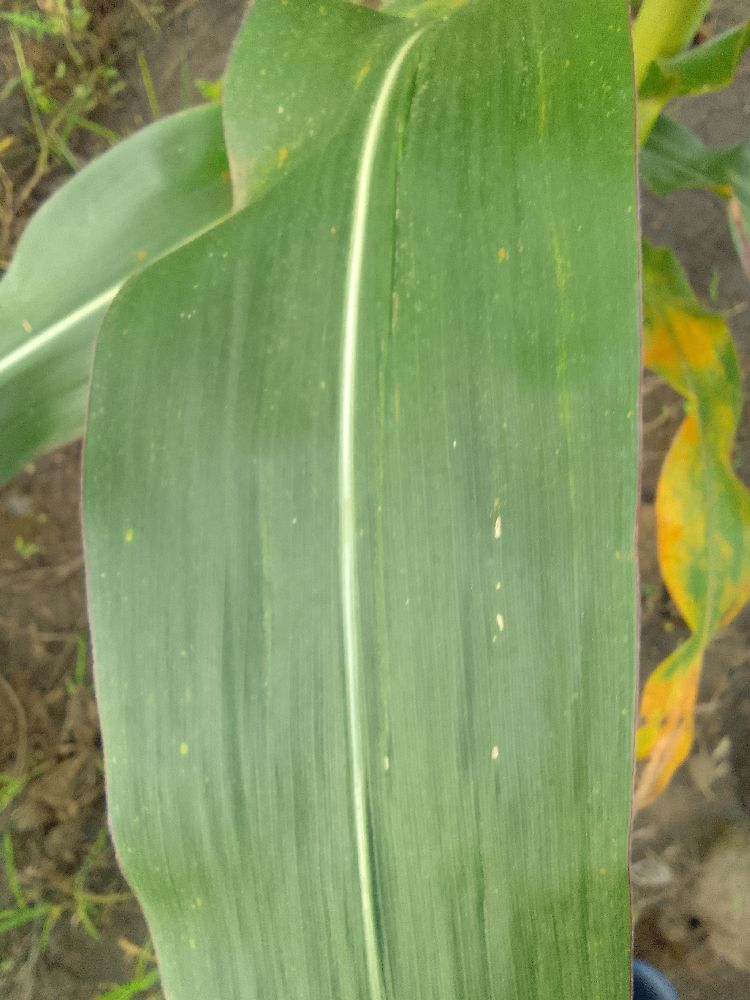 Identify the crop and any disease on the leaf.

maize, healthy
